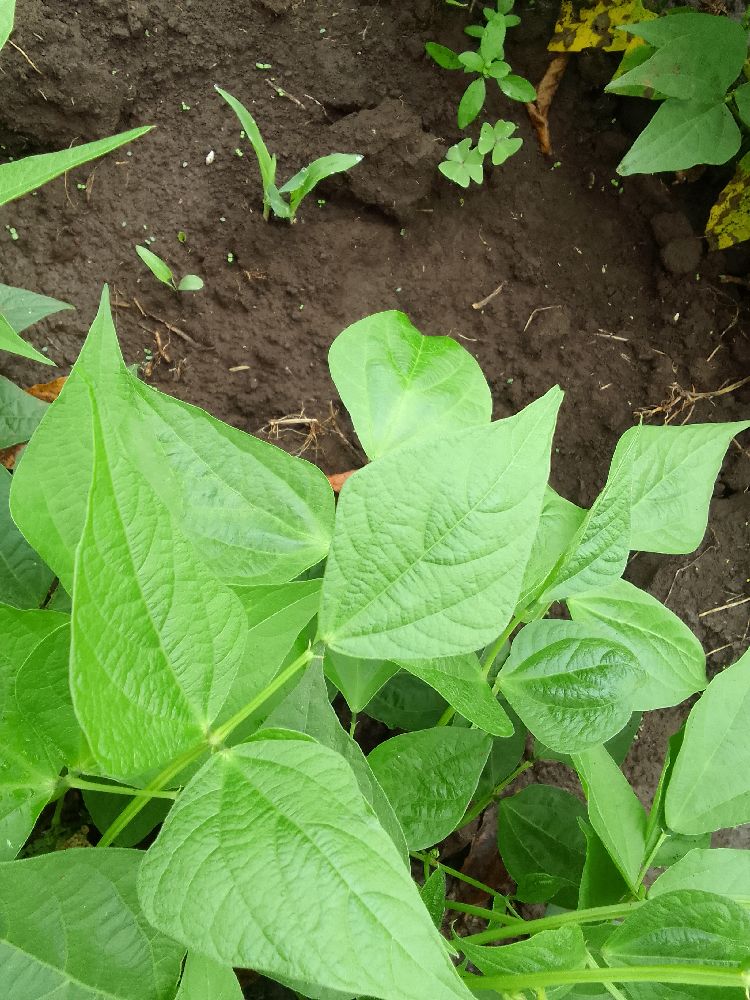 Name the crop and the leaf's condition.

common bean, healthy
